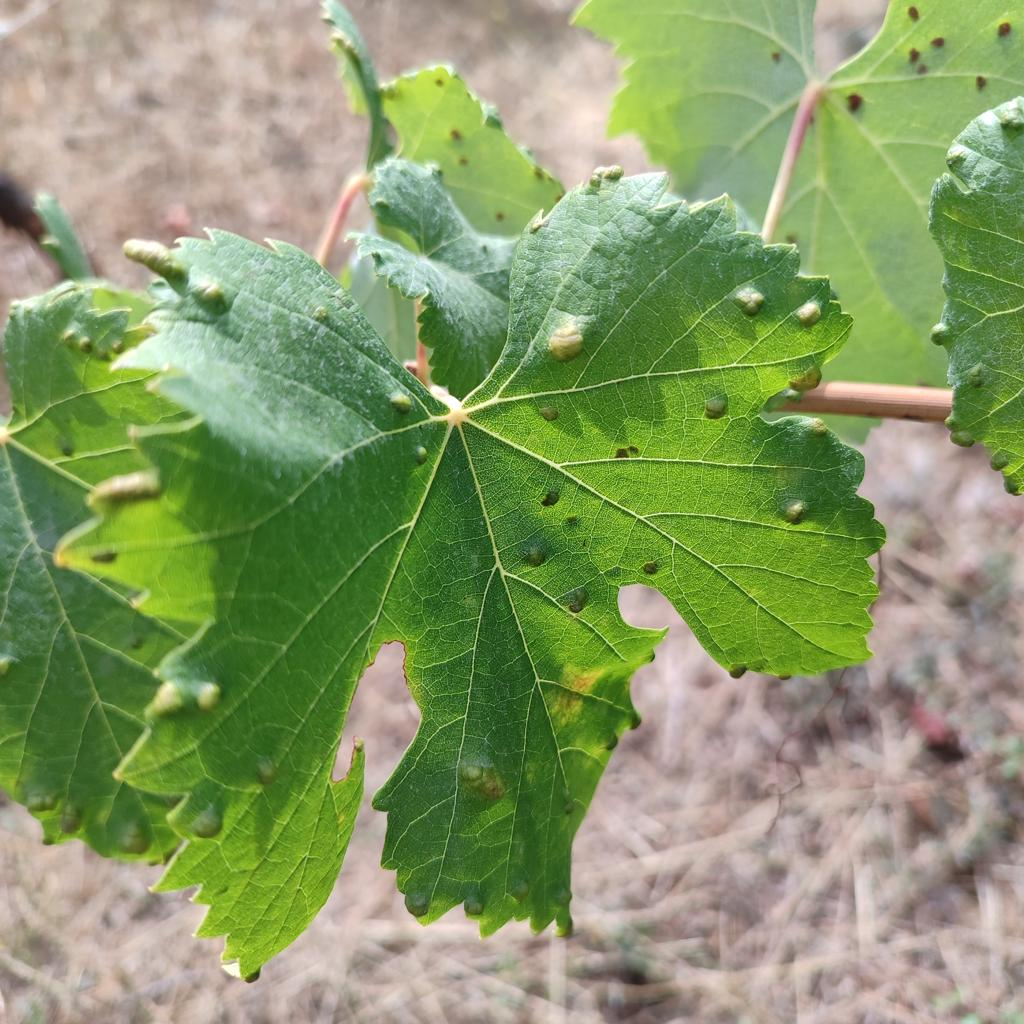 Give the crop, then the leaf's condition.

grapevine, erineum mite
